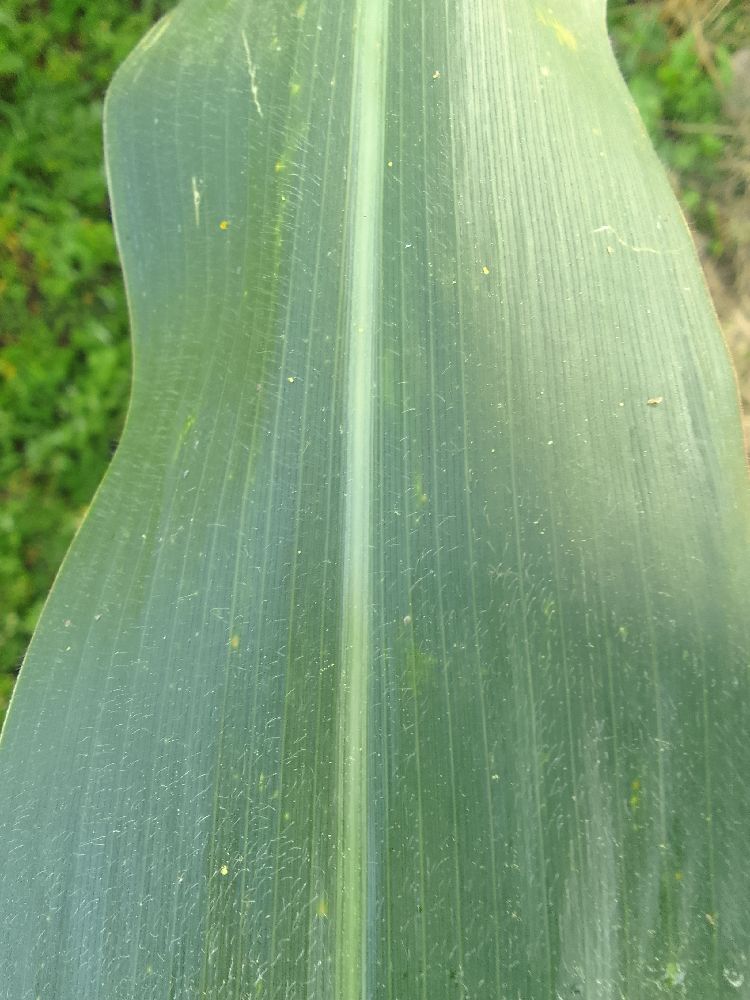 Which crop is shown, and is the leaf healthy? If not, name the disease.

maize, healthy
